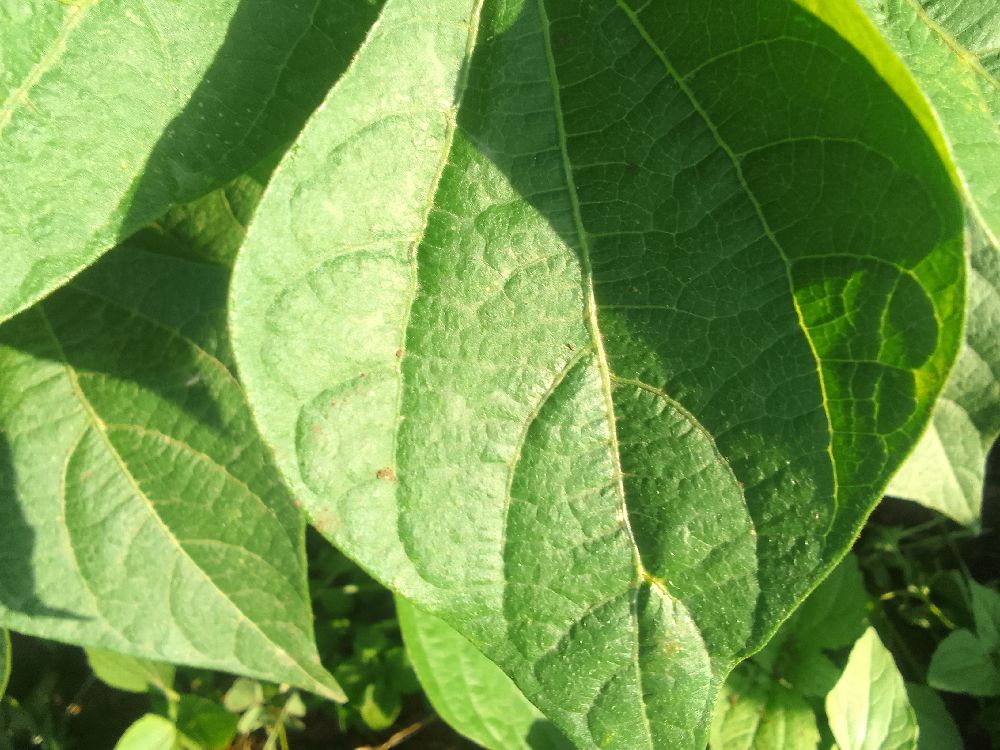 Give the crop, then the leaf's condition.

common bean, healthy
